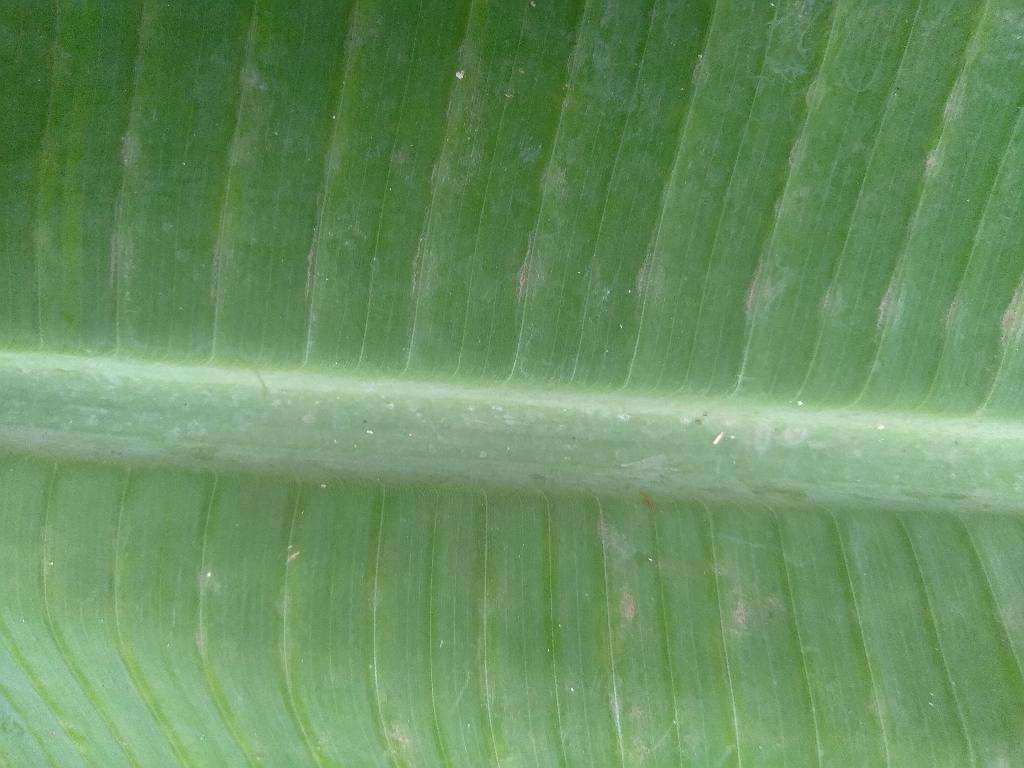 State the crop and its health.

banana, healthy
